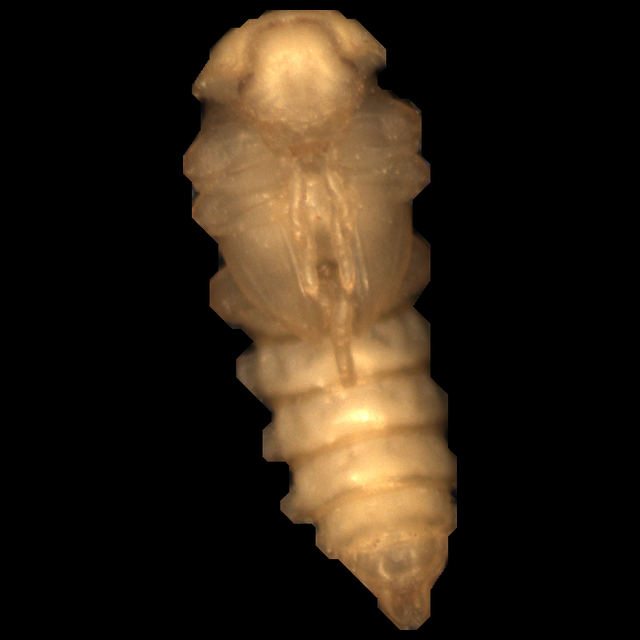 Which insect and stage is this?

mealworm pupa
